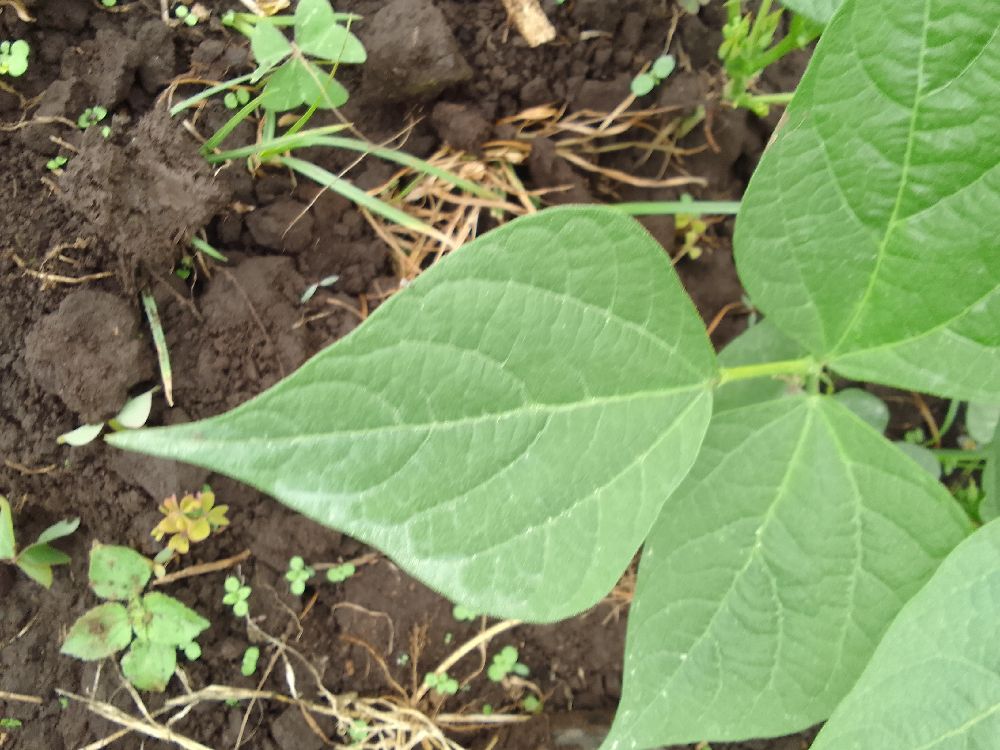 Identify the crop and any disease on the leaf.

common bean, healthy
